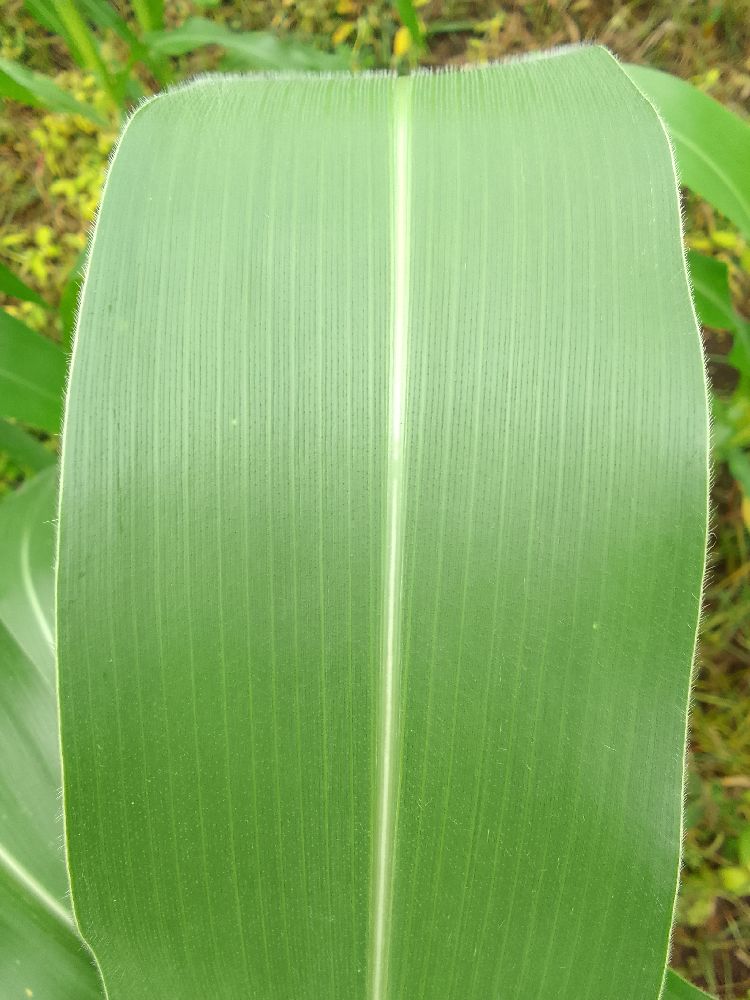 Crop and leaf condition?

maize, healthy
